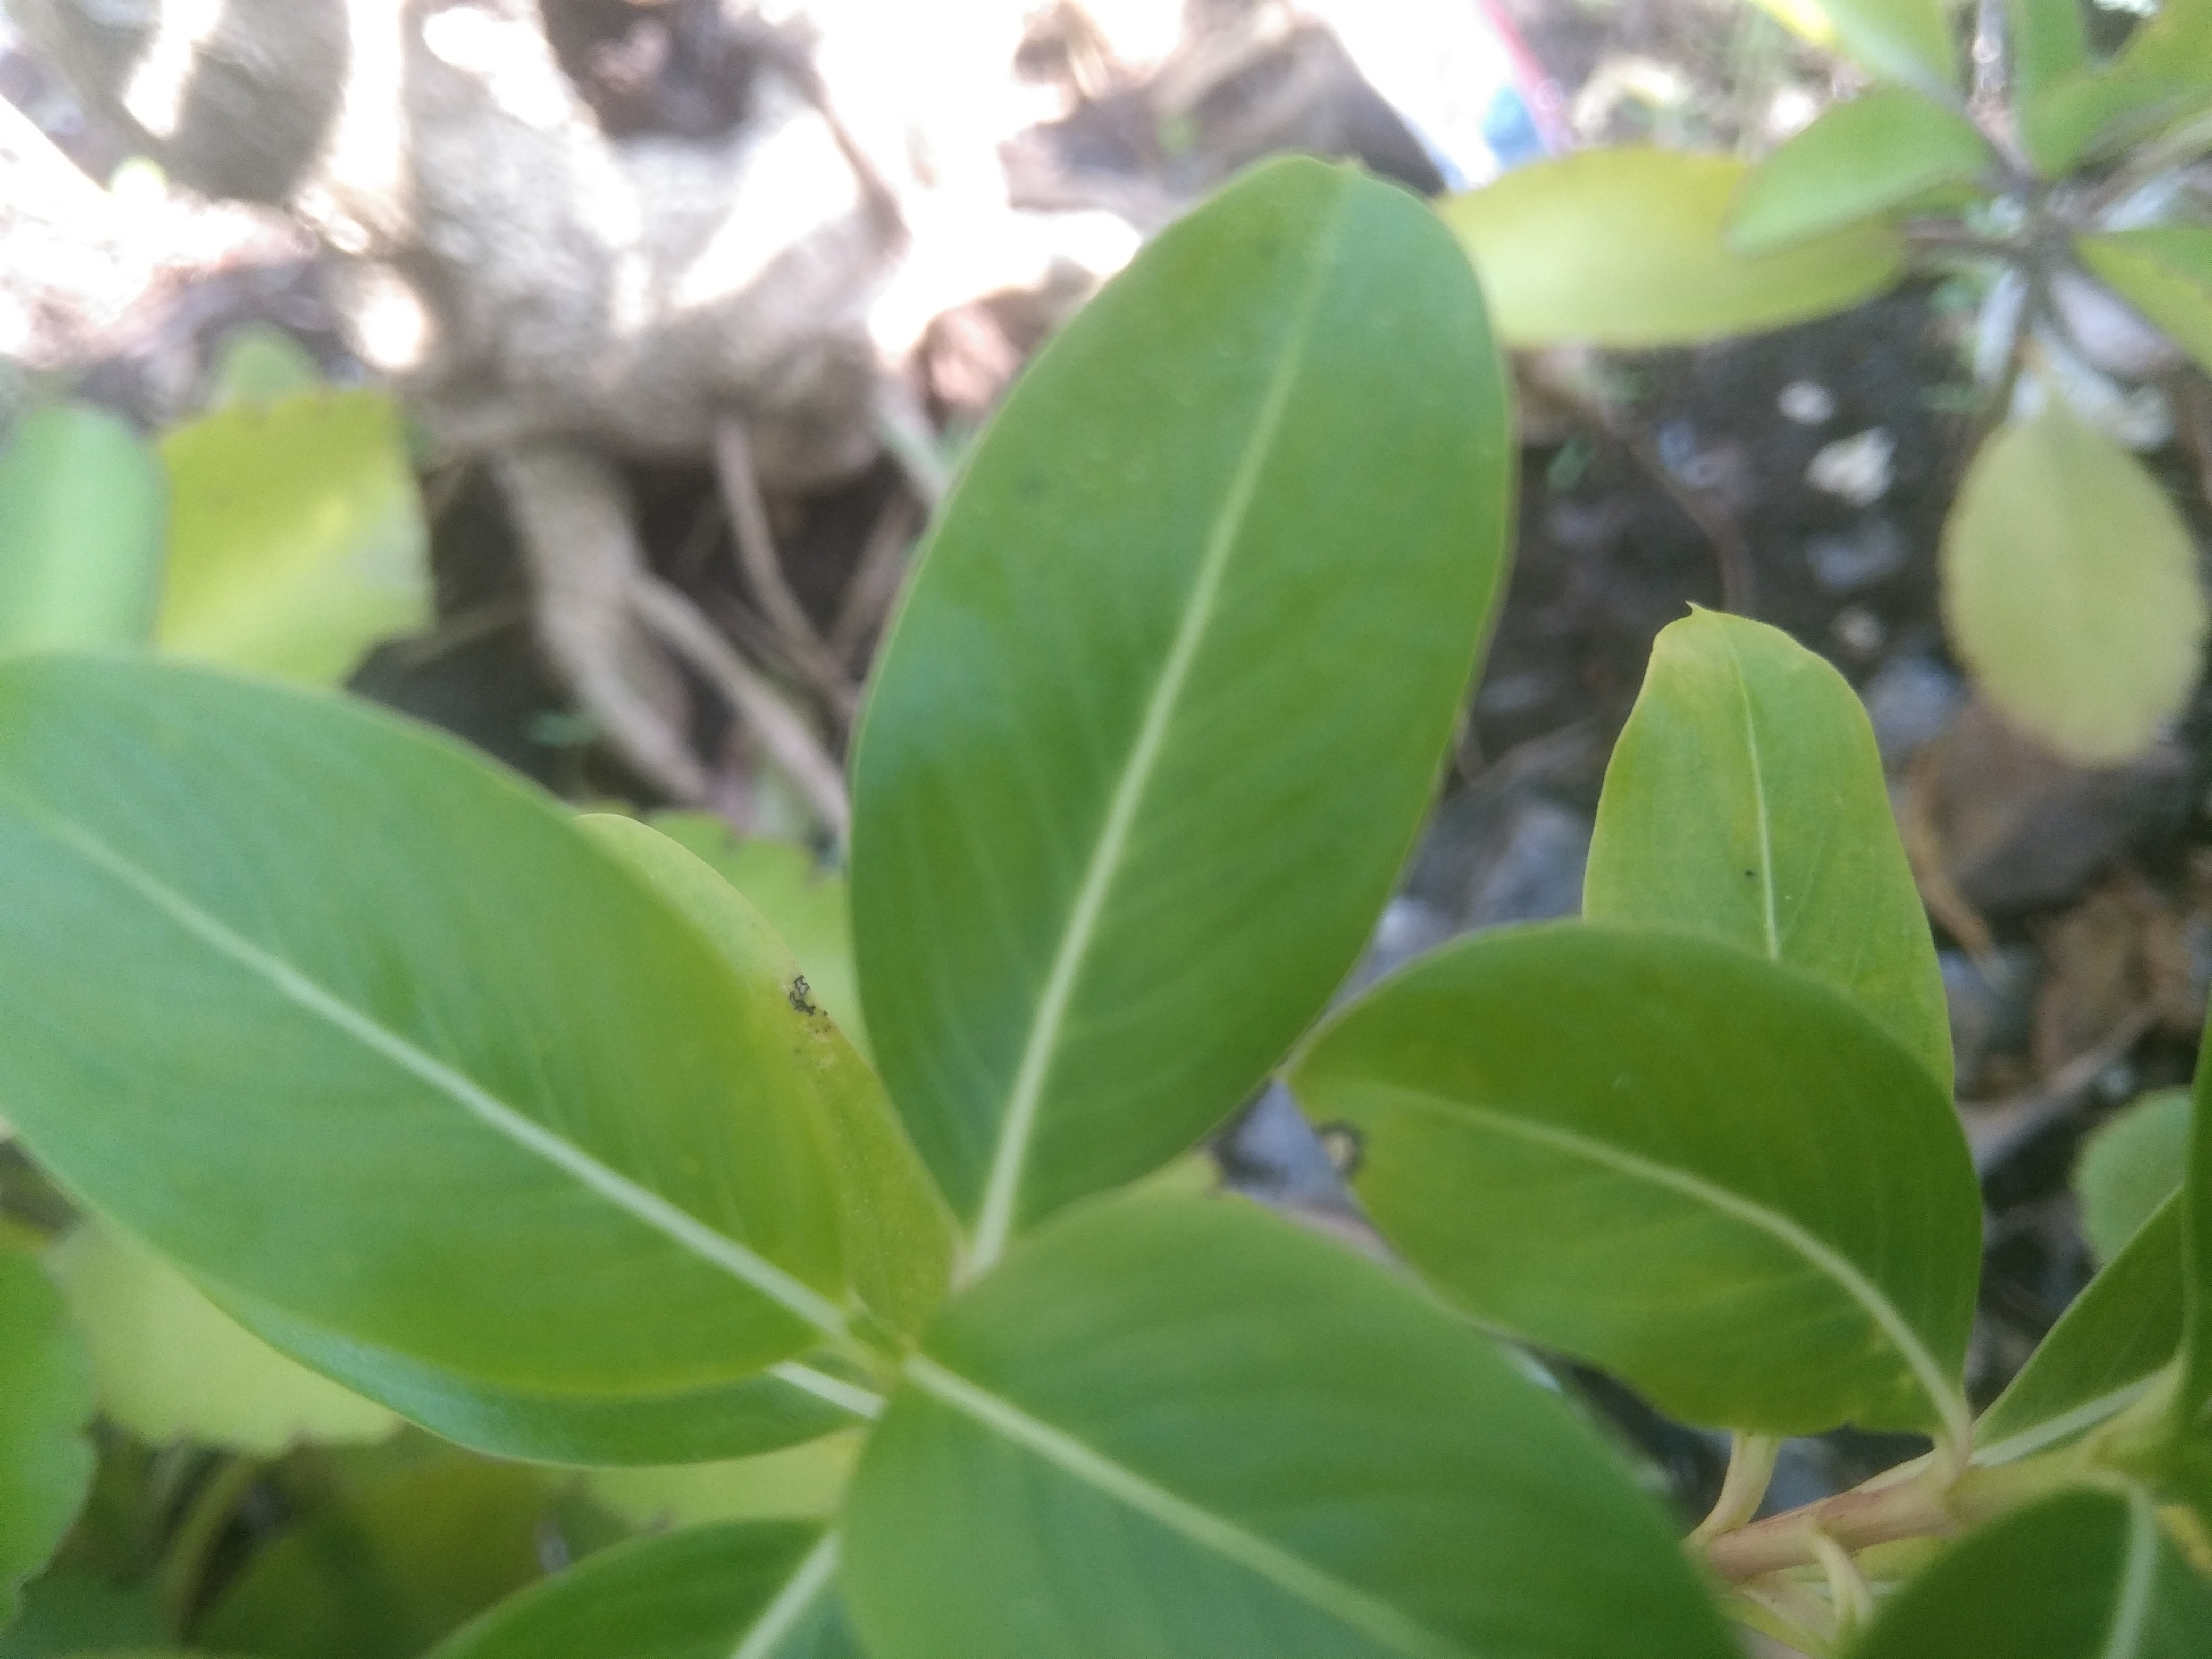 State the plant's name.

rose periwinkle
